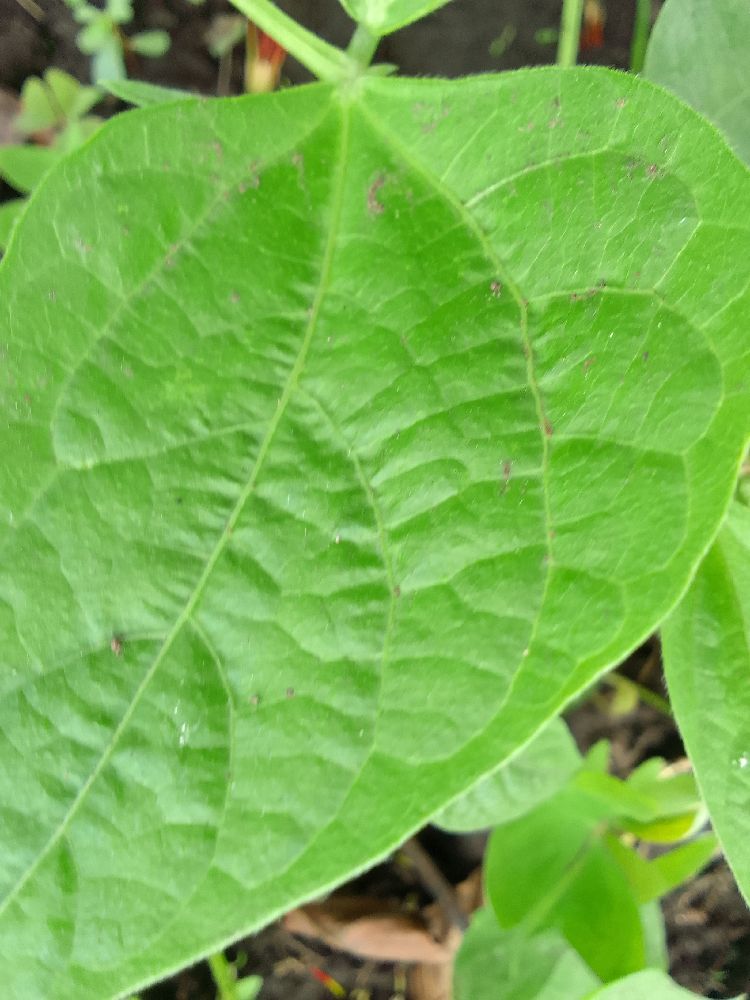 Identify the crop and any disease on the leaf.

common bean, healthy
